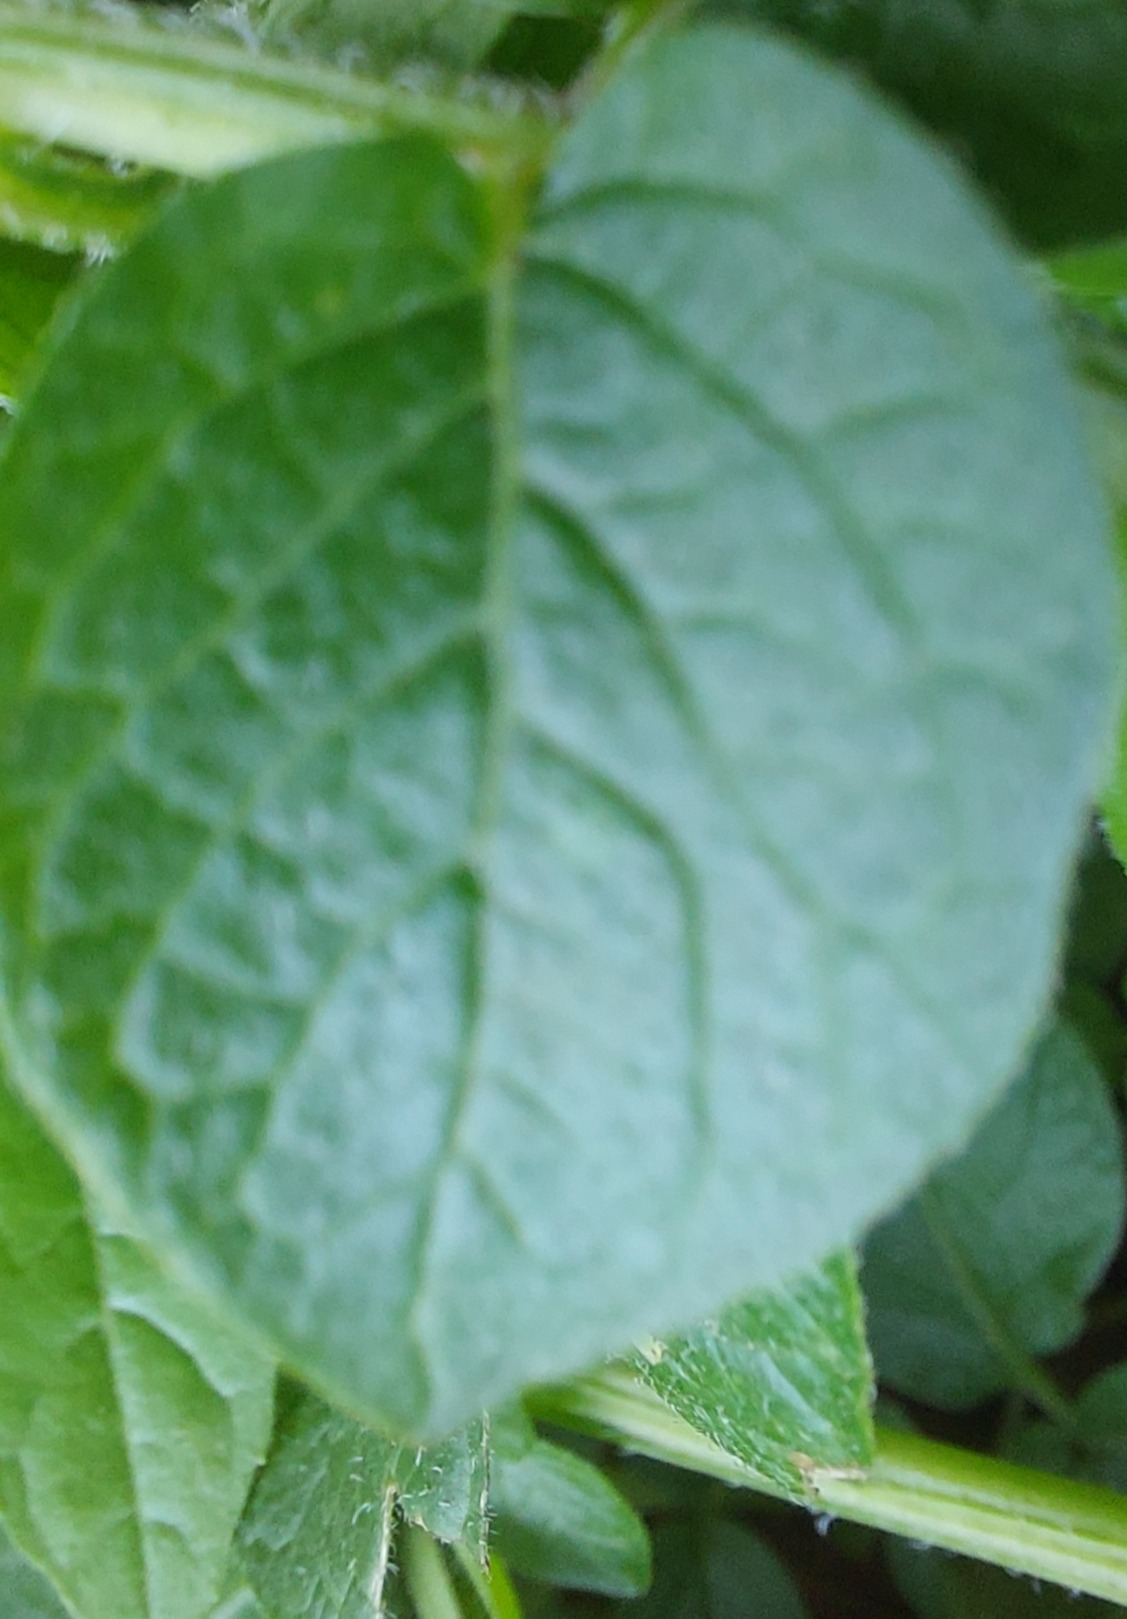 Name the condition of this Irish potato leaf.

healthy
